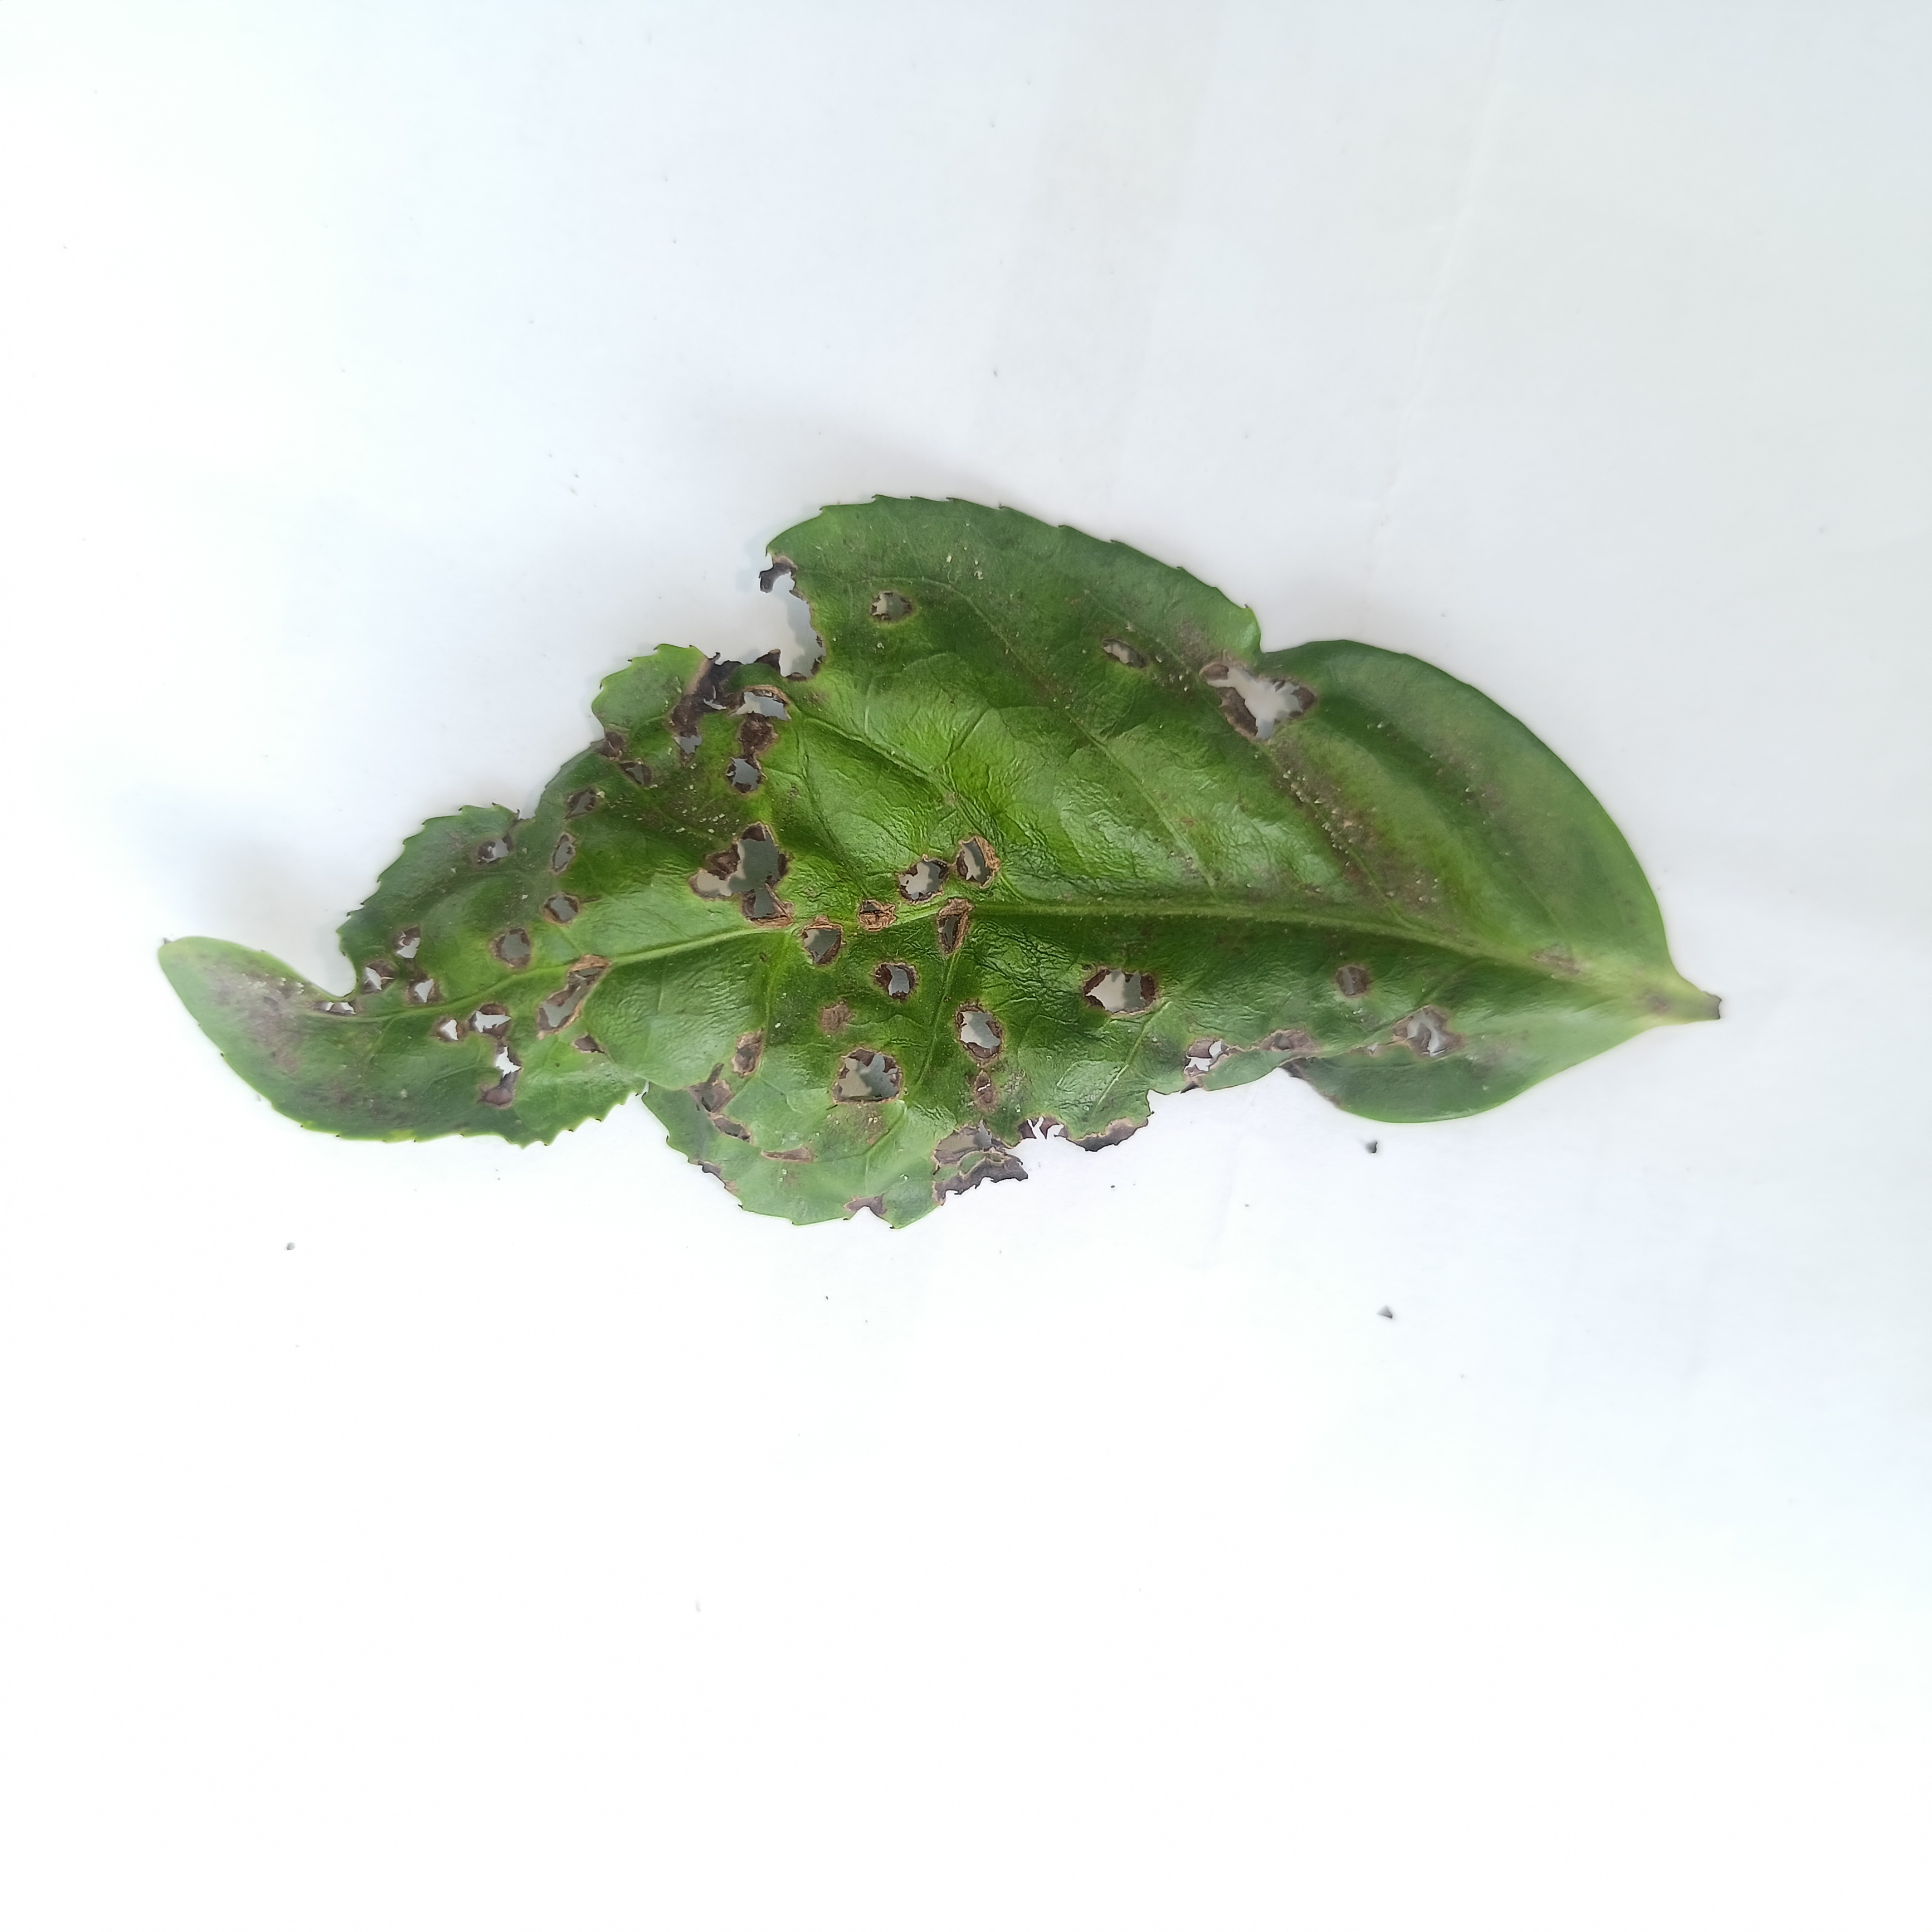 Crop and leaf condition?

tea, helopeltis
